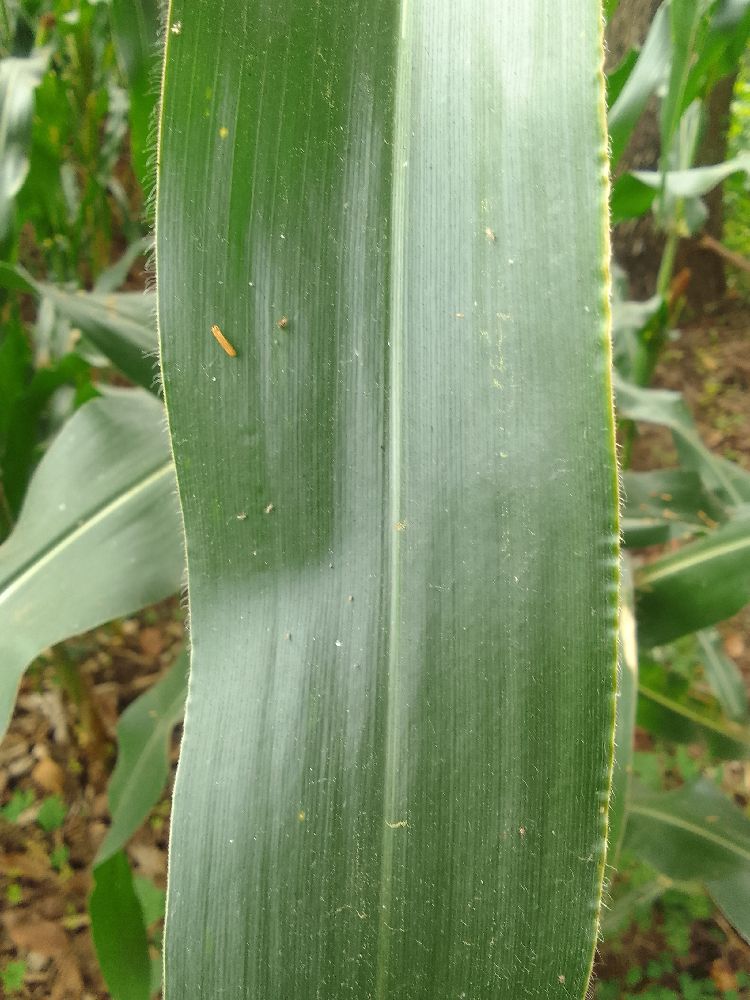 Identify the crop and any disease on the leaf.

maize, healthy
